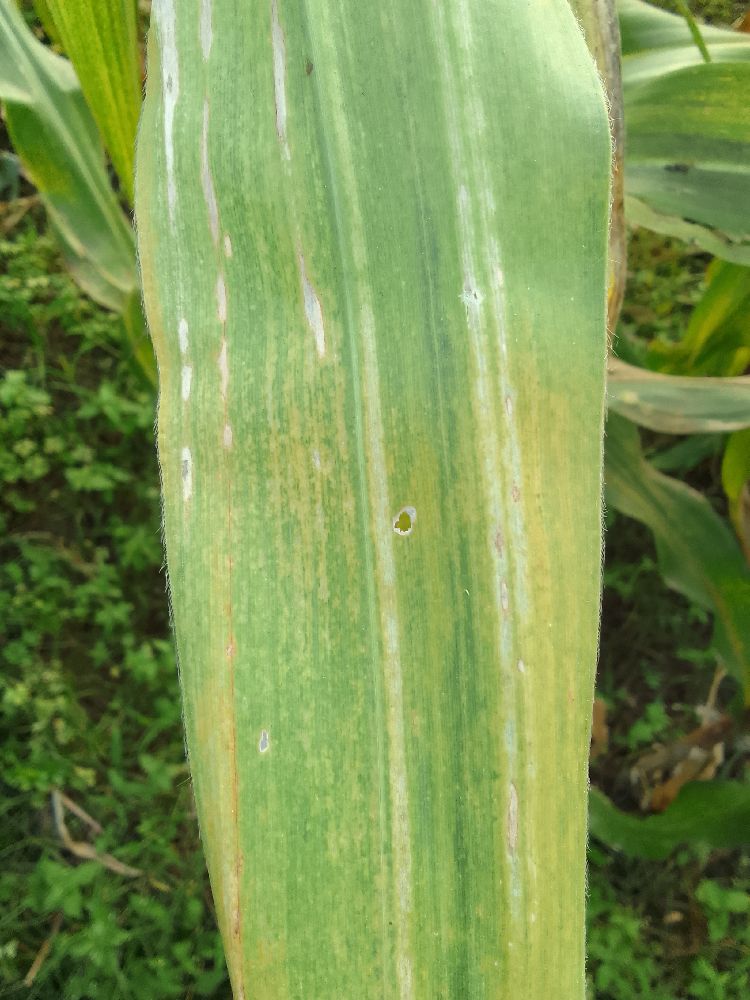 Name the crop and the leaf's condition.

maize, maize lethal necrosis
